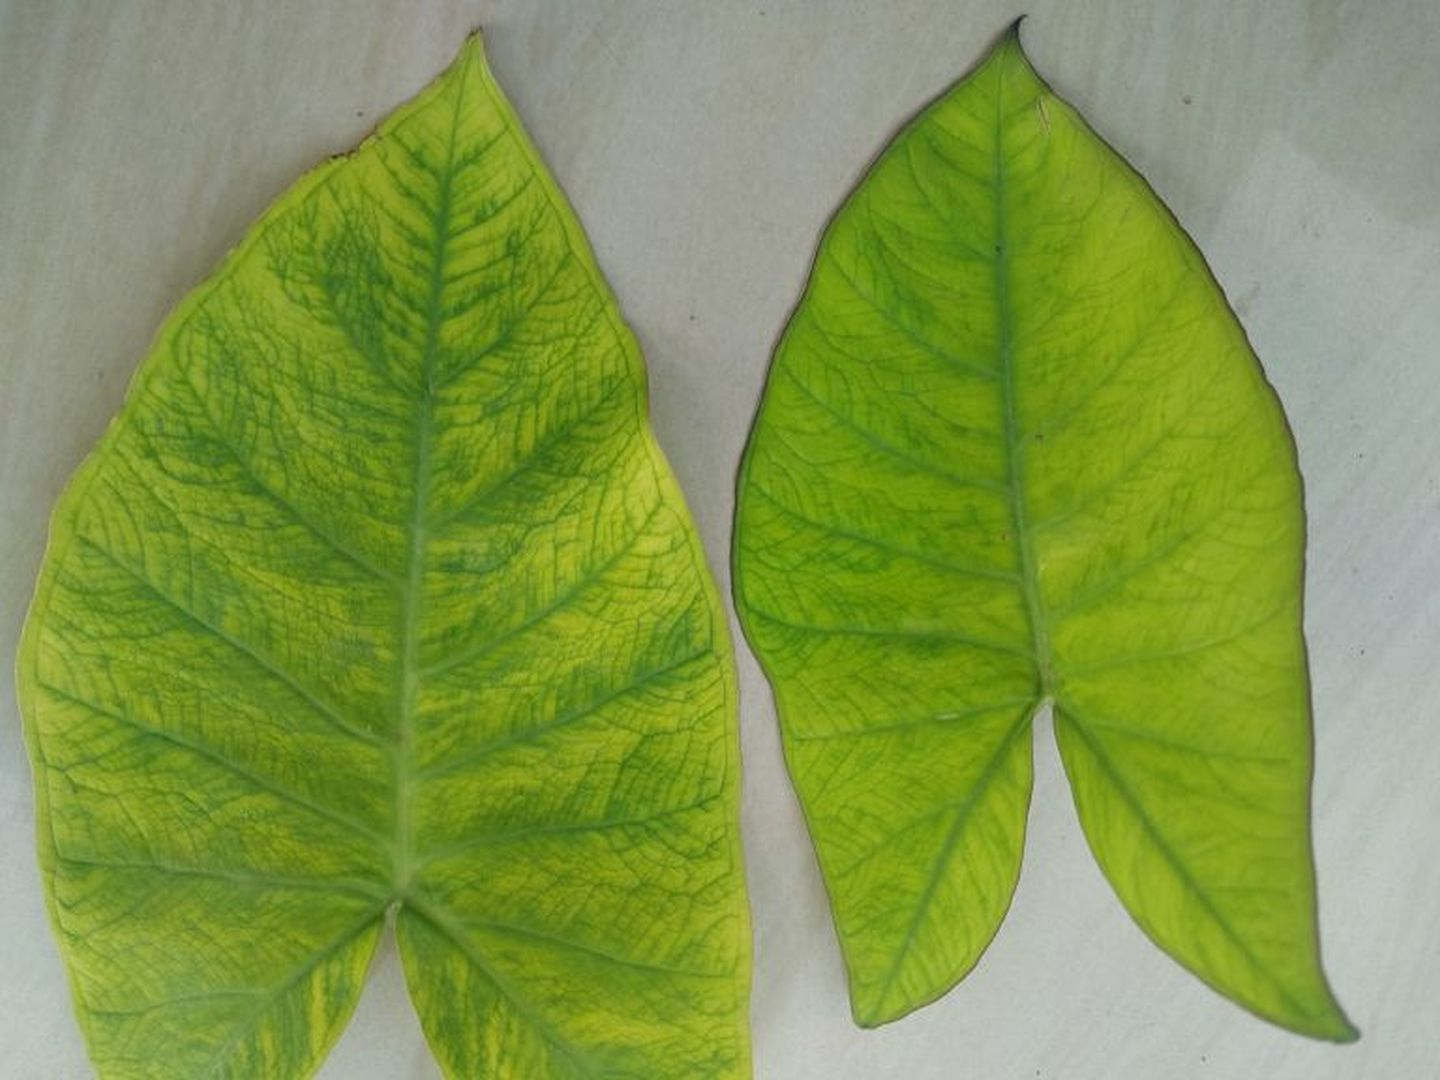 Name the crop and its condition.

taro, mosaic
